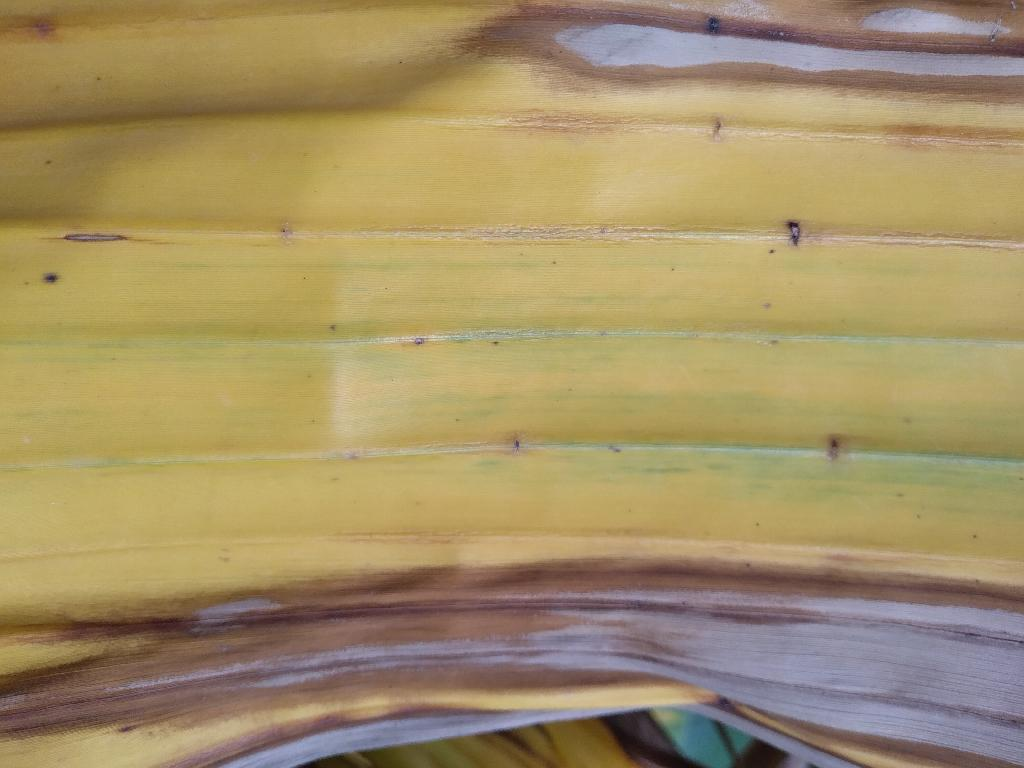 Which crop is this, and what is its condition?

banana, fusarium wilt race 1
